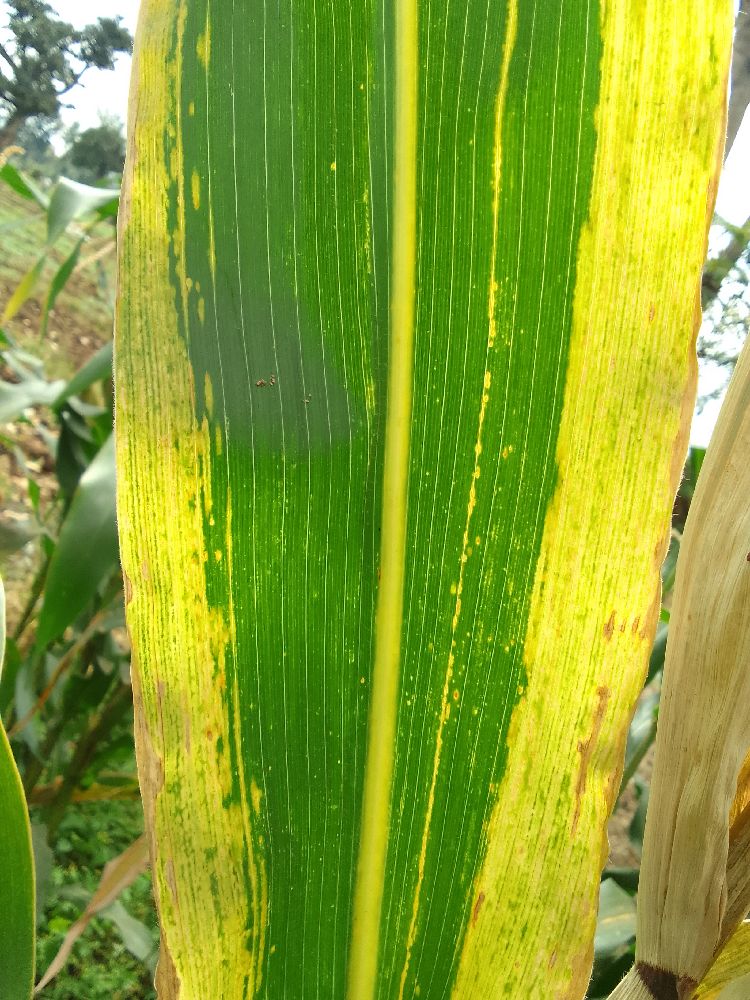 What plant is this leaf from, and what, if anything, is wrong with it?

maize, maize lethal necrosis
